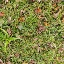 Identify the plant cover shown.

grass
